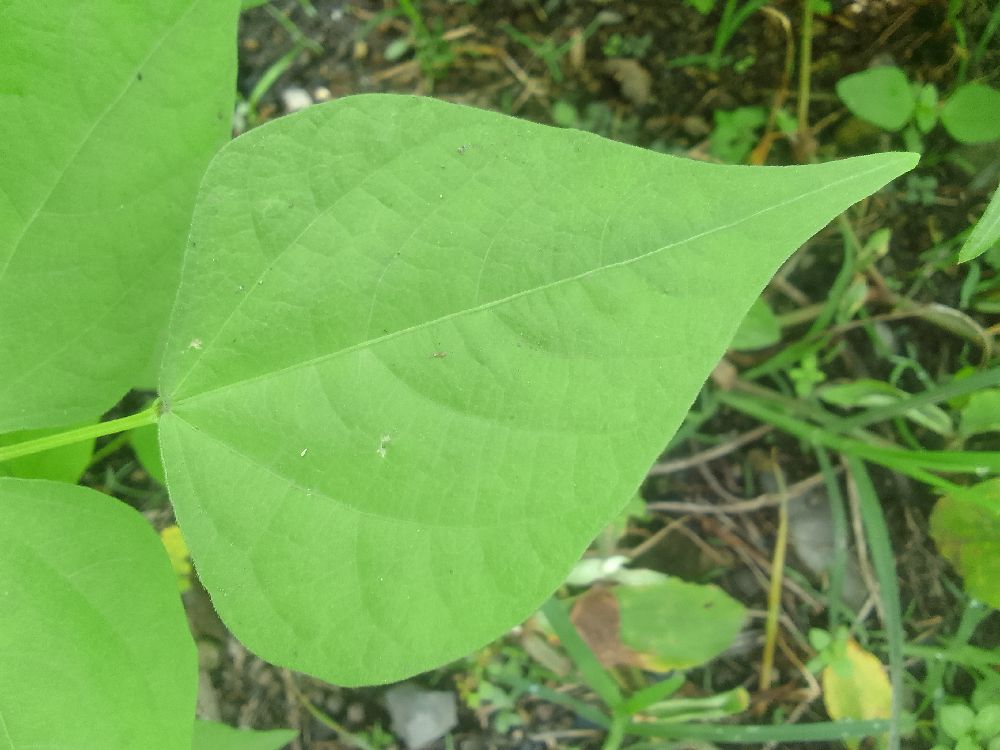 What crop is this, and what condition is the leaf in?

common bean, healthy
